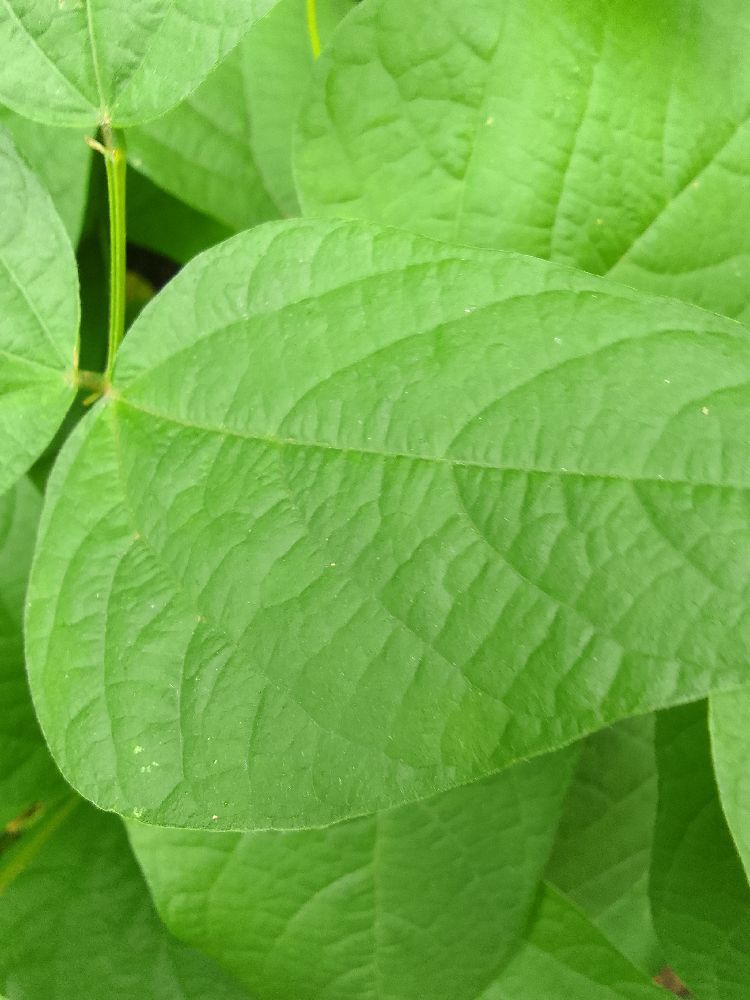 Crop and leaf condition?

common bean, healthy
